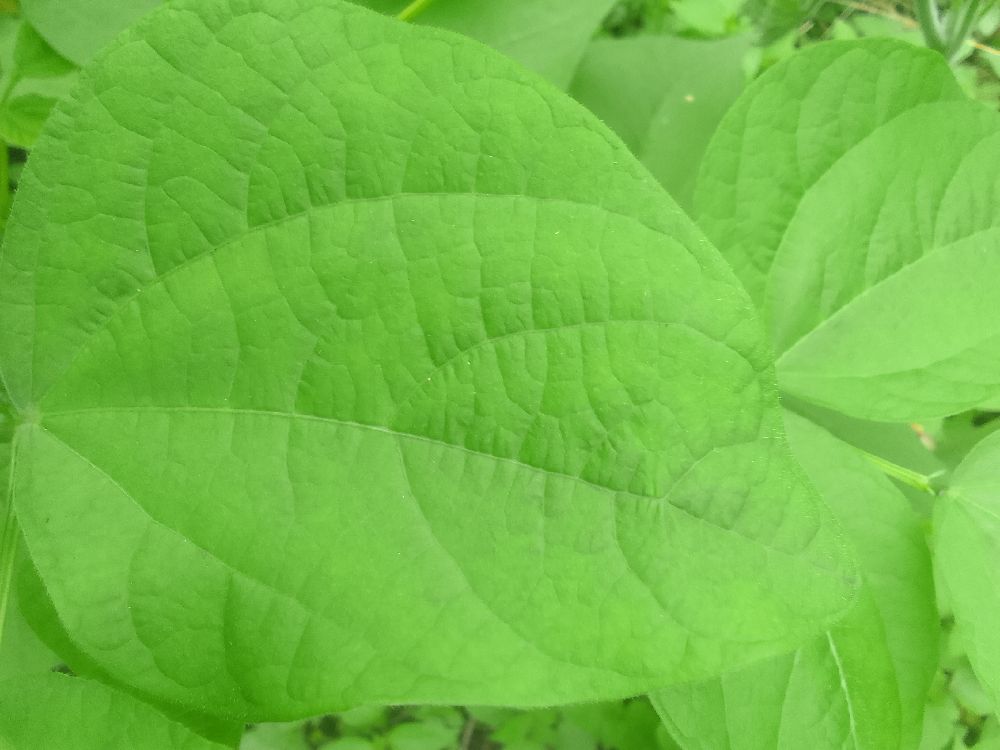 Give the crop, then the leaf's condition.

common bean, healthy
